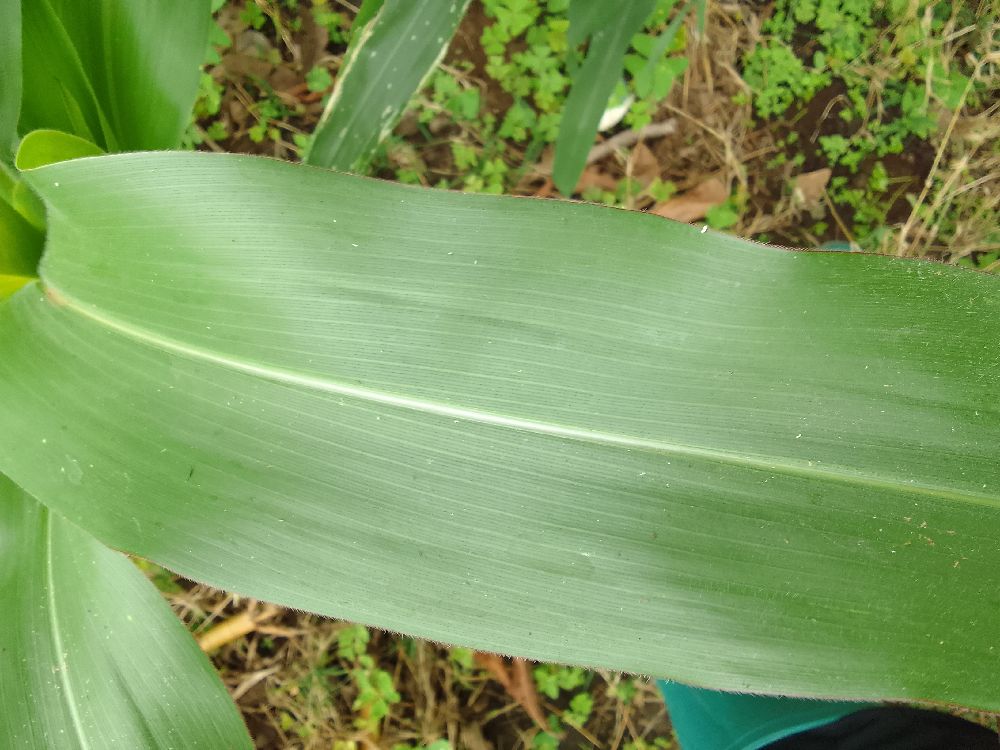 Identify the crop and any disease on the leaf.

maize, healthy
